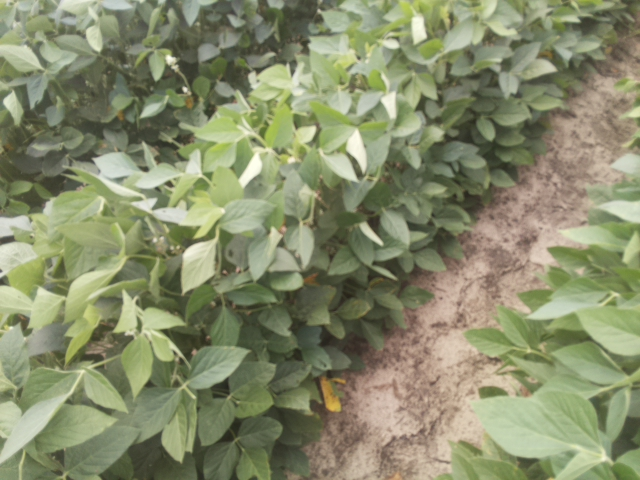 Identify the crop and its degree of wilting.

soybean, leaves with no wilting
